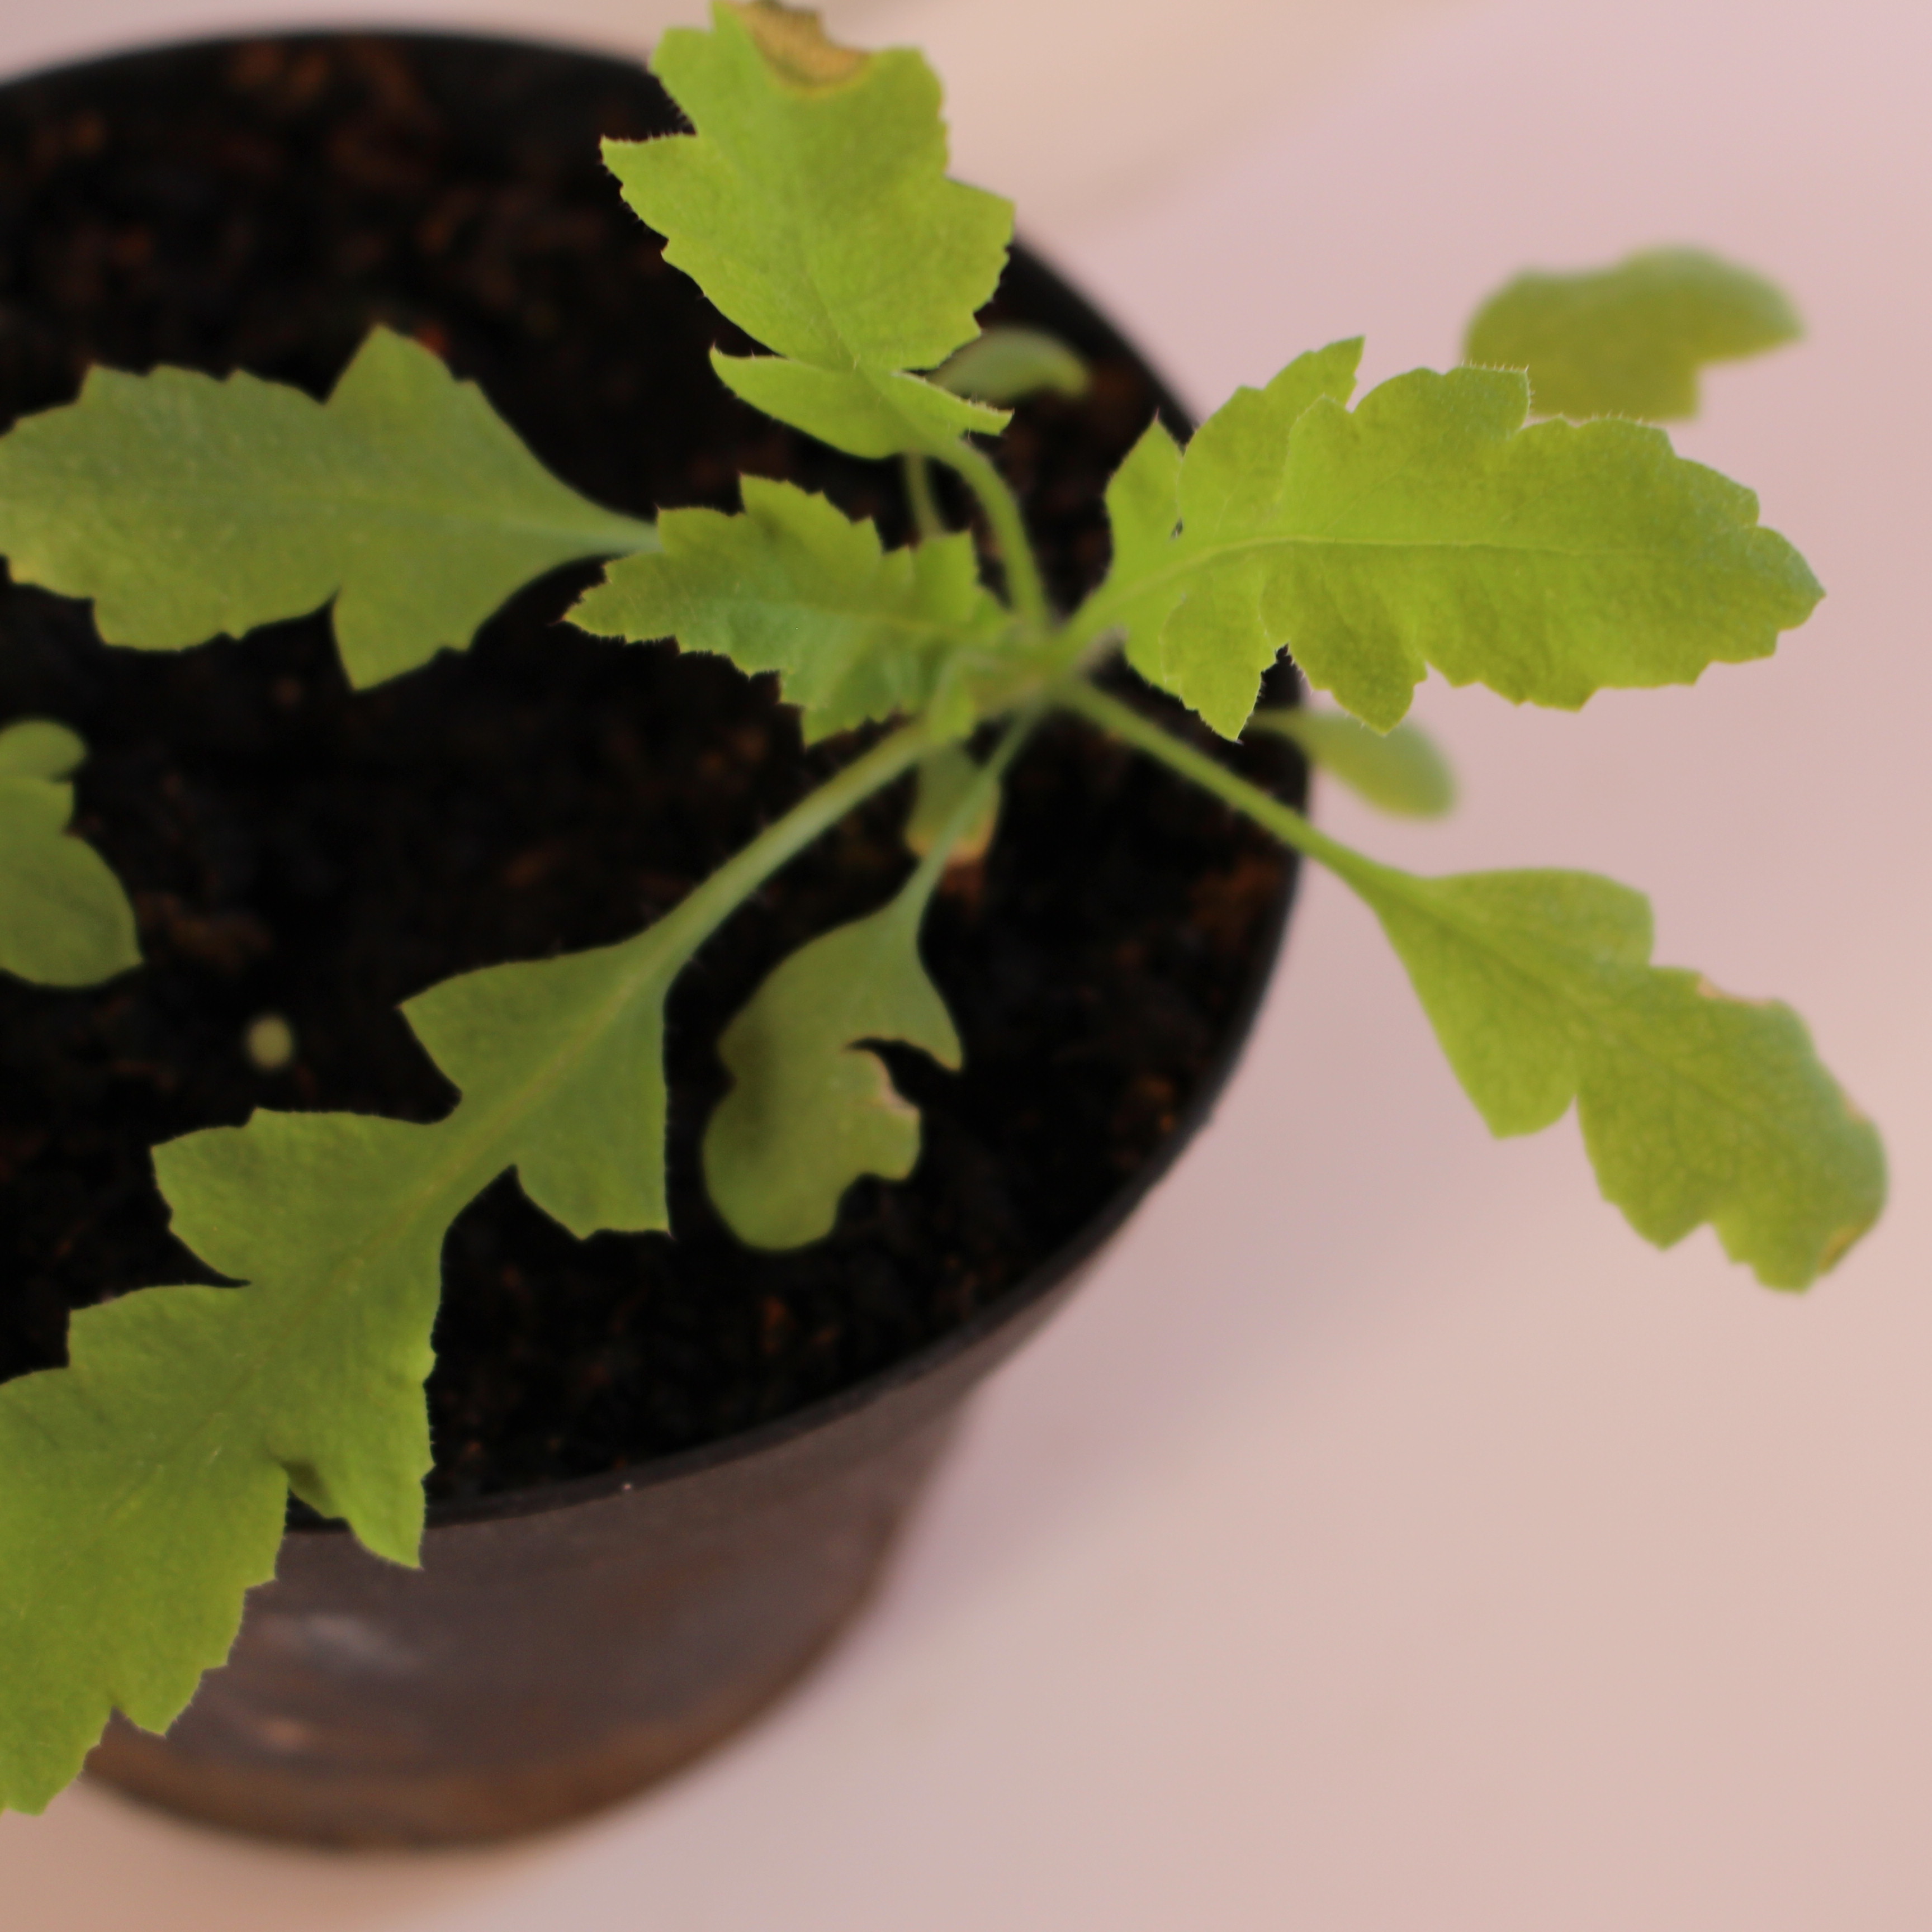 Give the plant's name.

Papaver rhoeas
